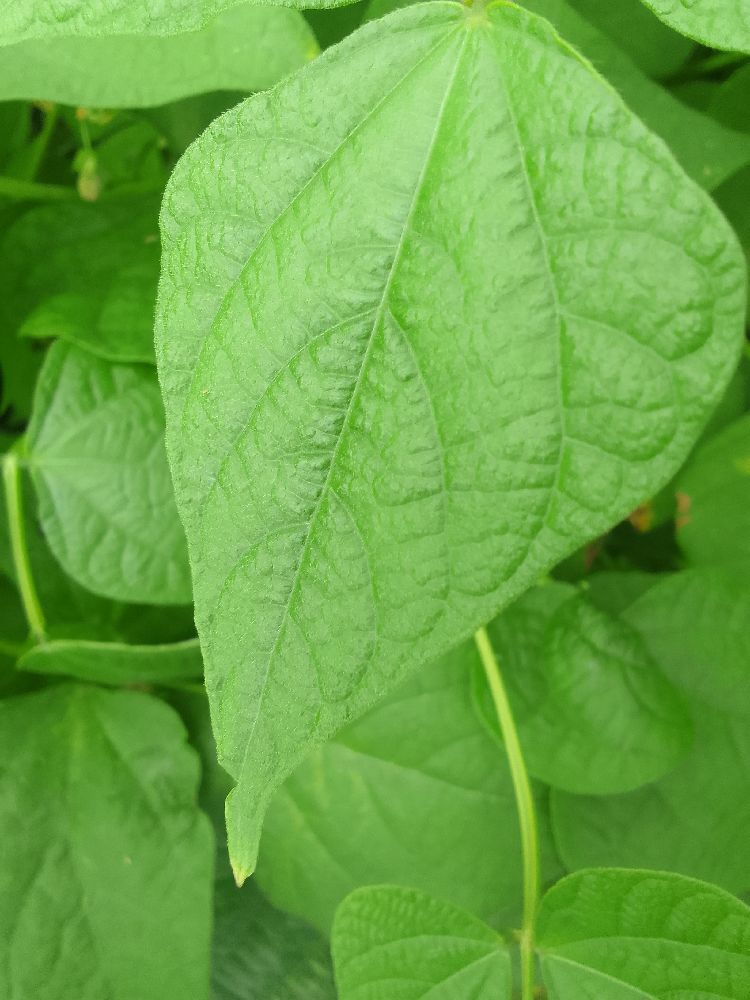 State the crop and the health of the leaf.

common bean, healthy
